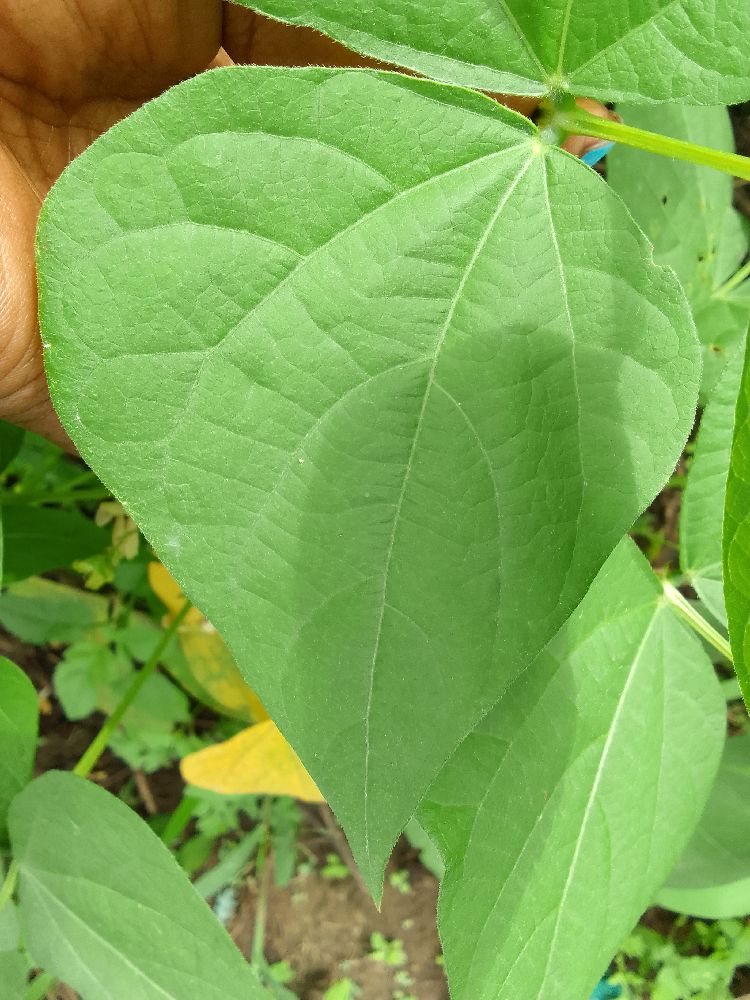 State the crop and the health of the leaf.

common bean, healthy
